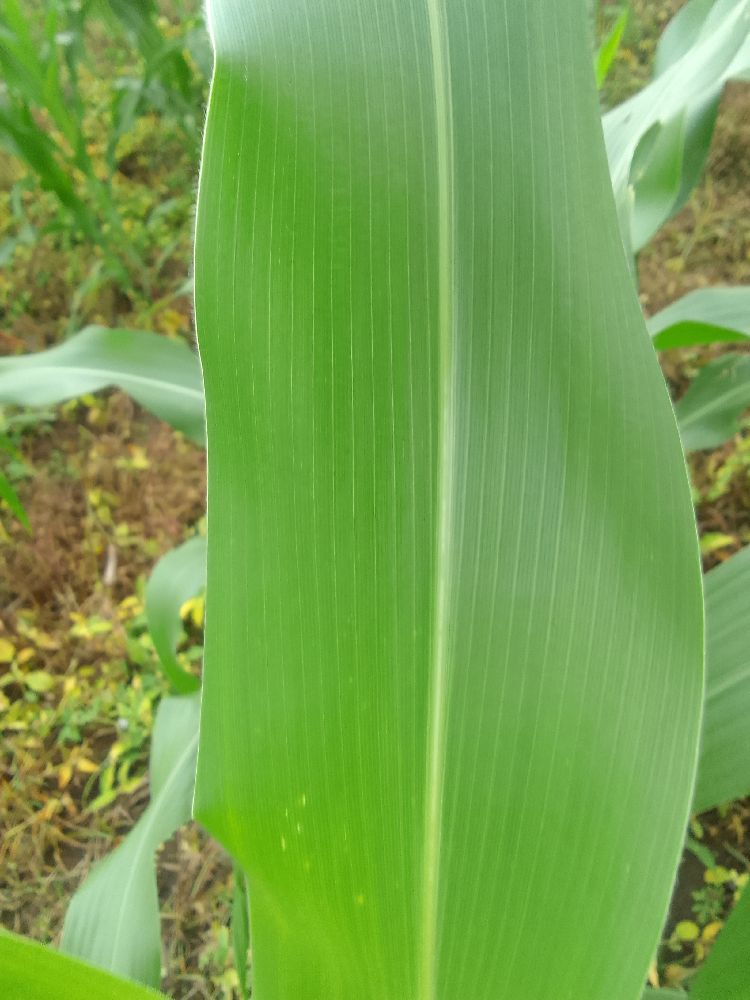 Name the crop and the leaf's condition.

maize, healthy
